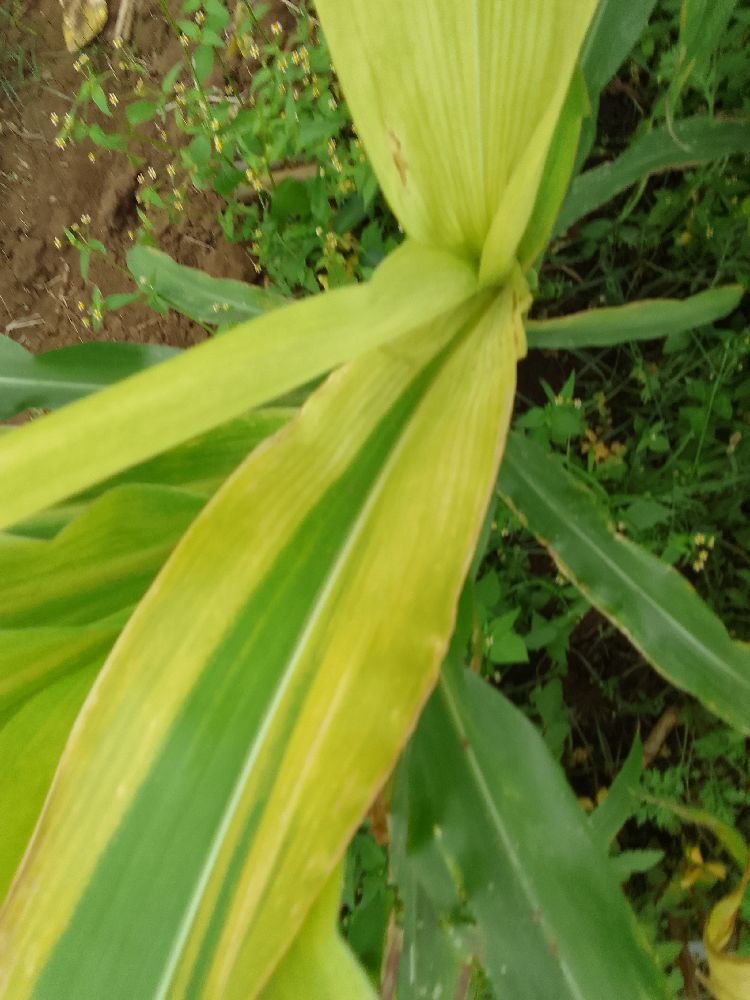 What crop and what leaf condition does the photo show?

maize, maize lethal necrosis
